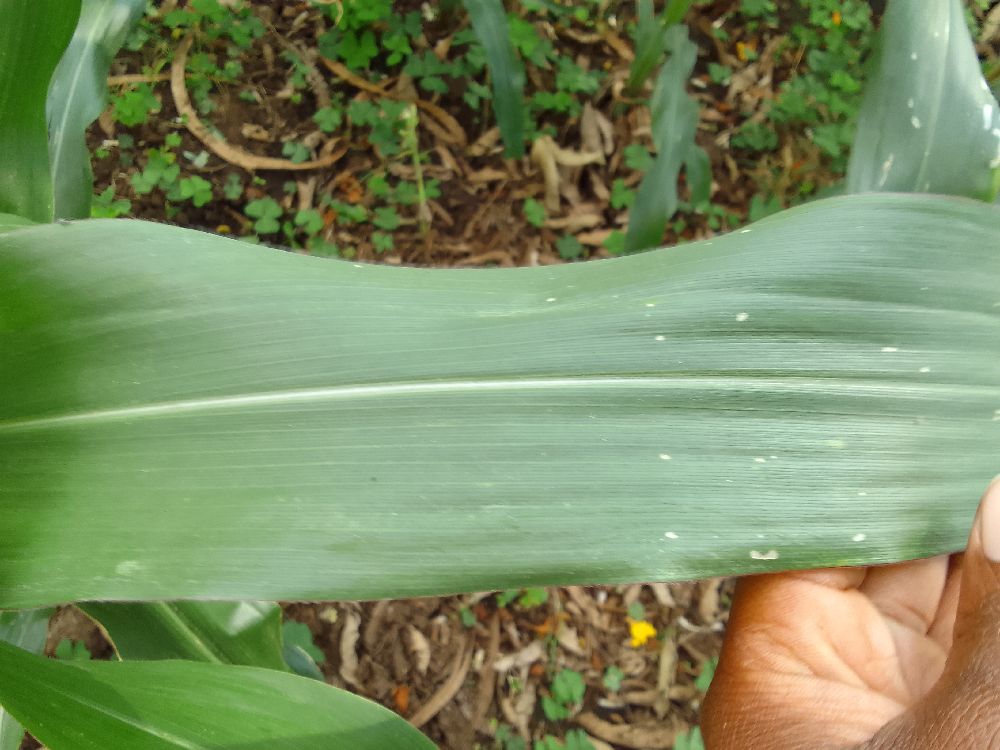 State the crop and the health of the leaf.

maize, healthy
